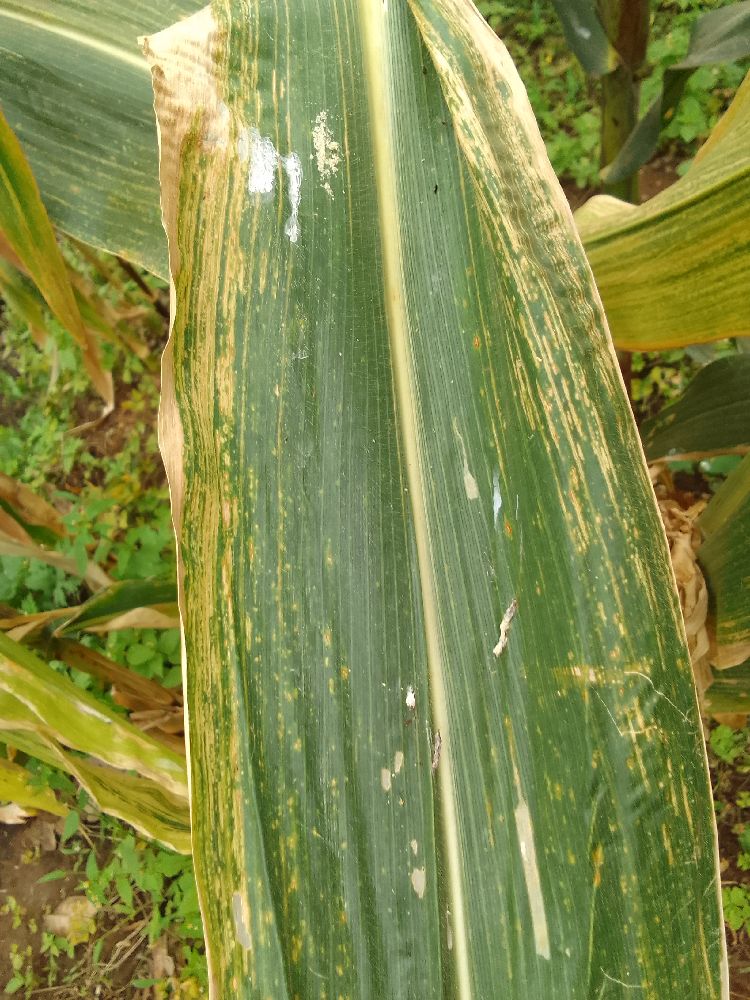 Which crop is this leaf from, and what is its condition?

maize, maize lethal necrosis
